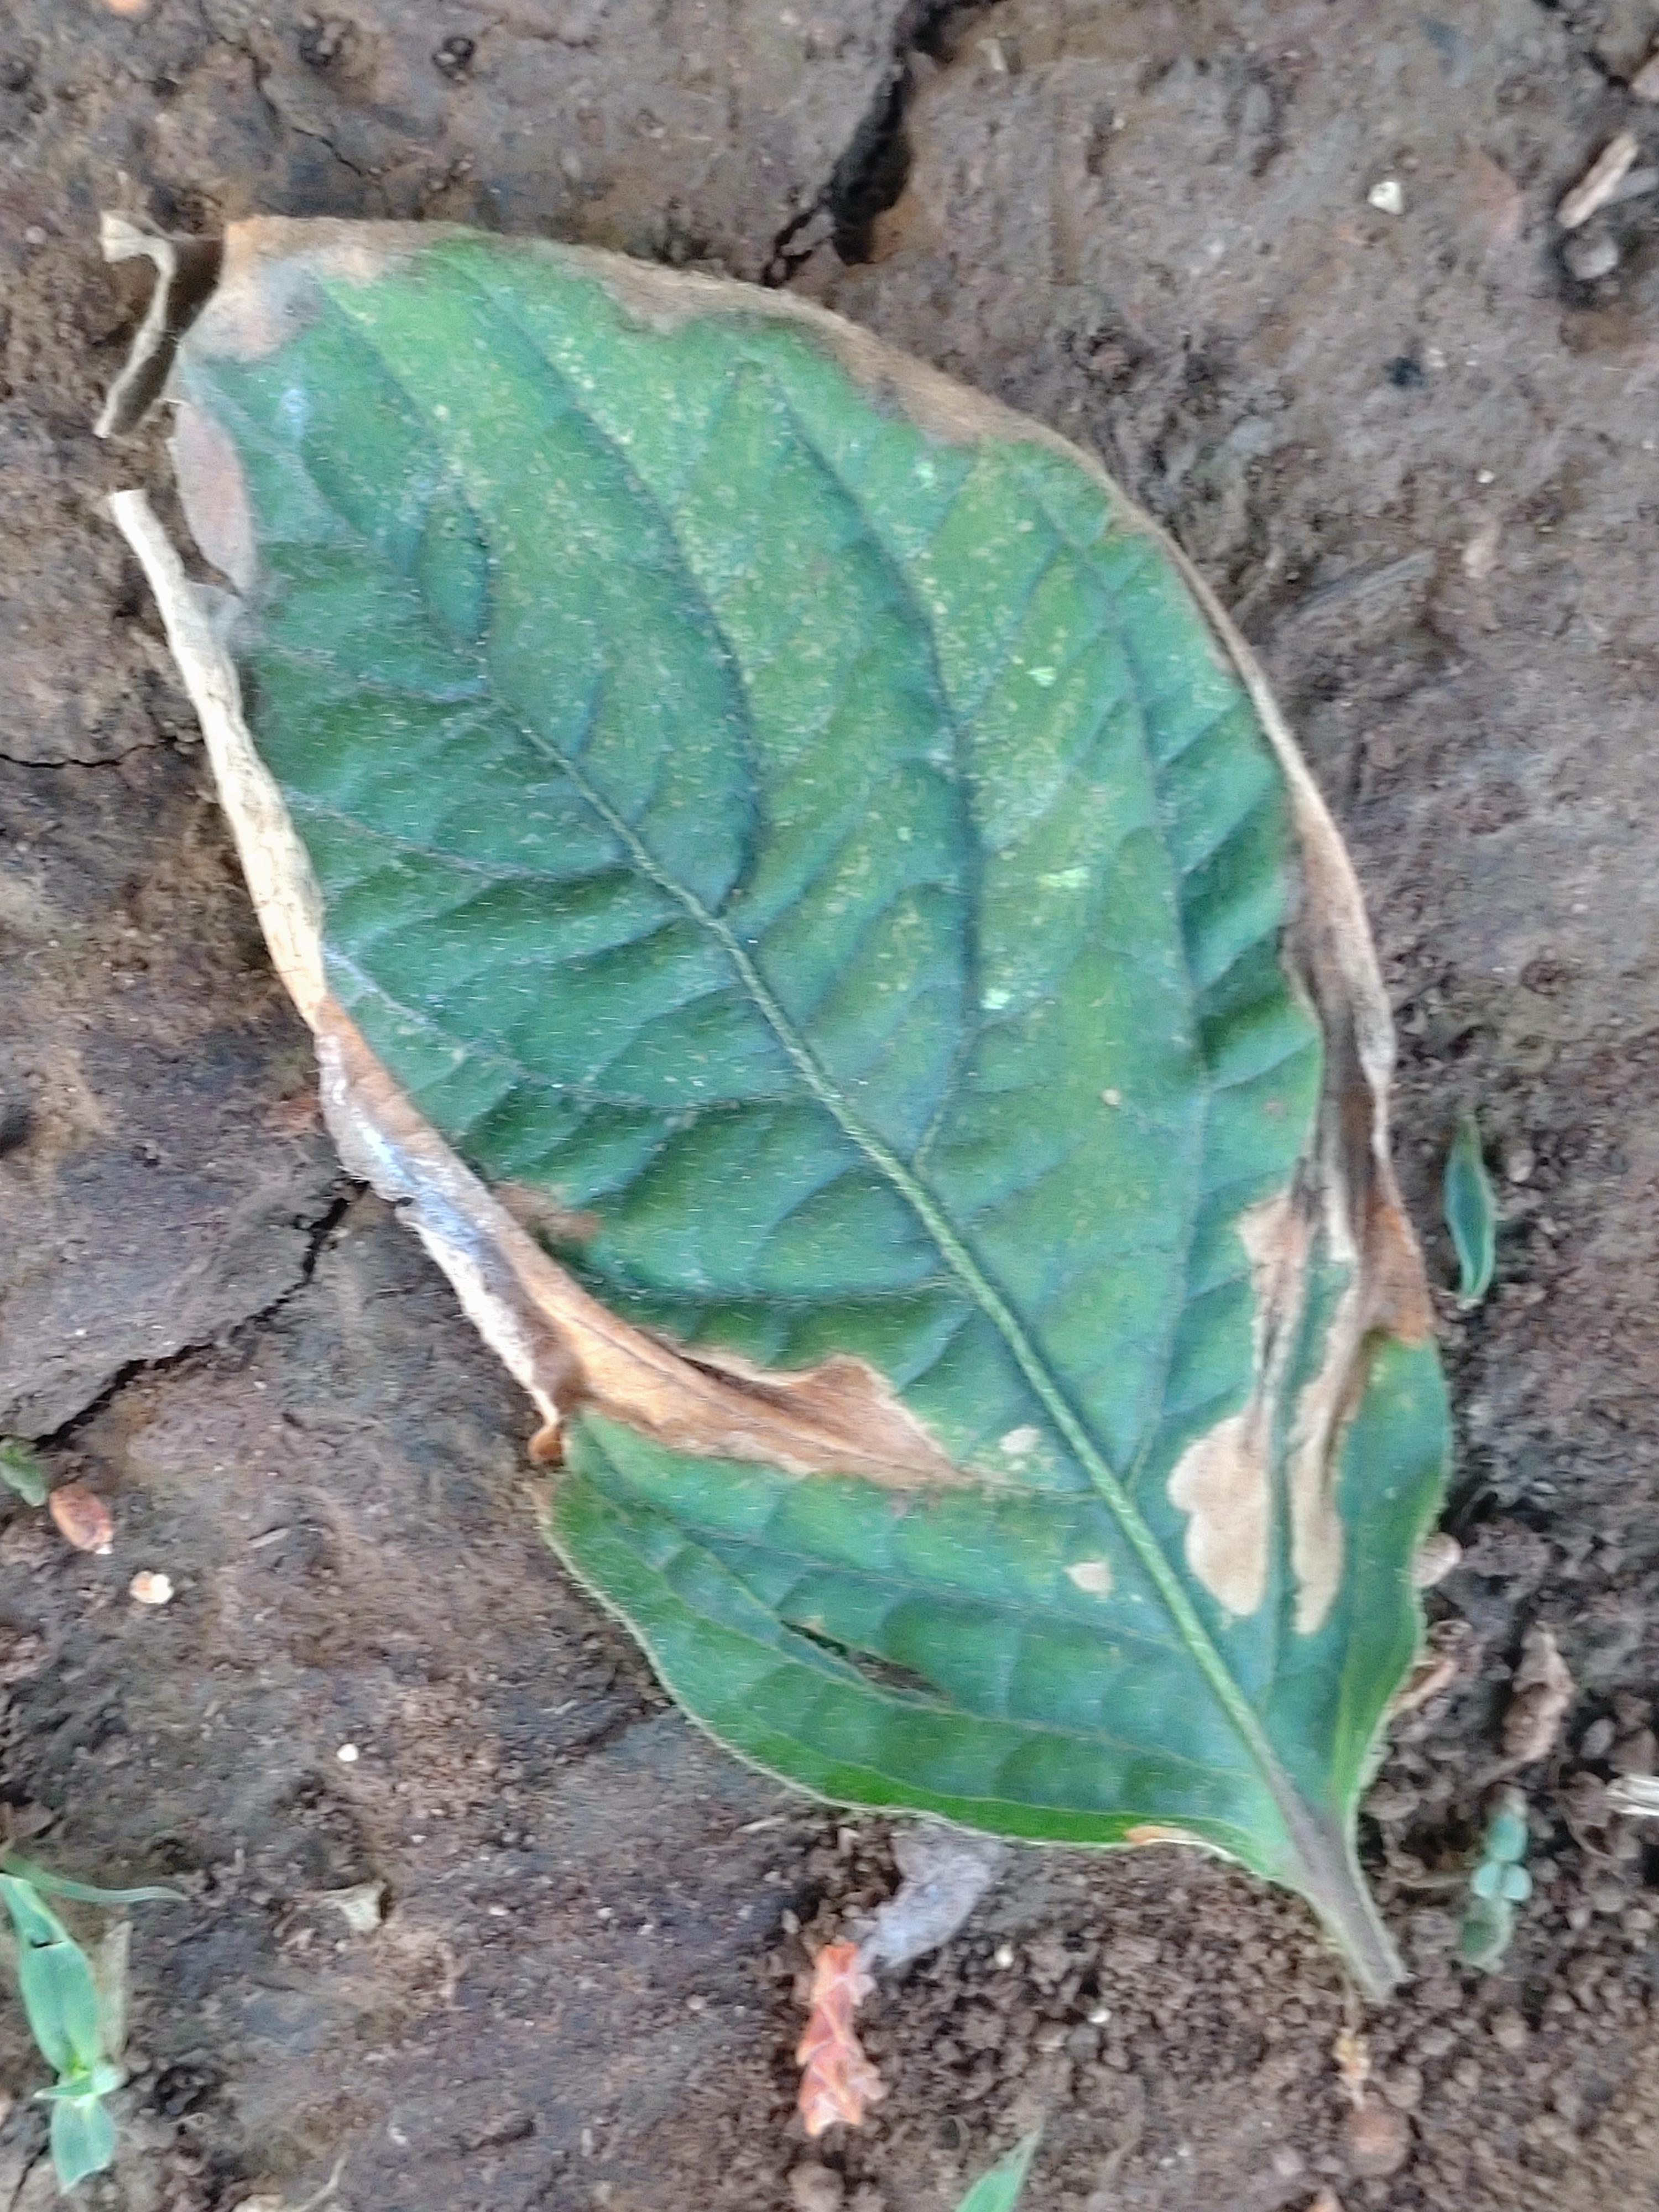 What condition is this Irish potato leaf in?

early blight
